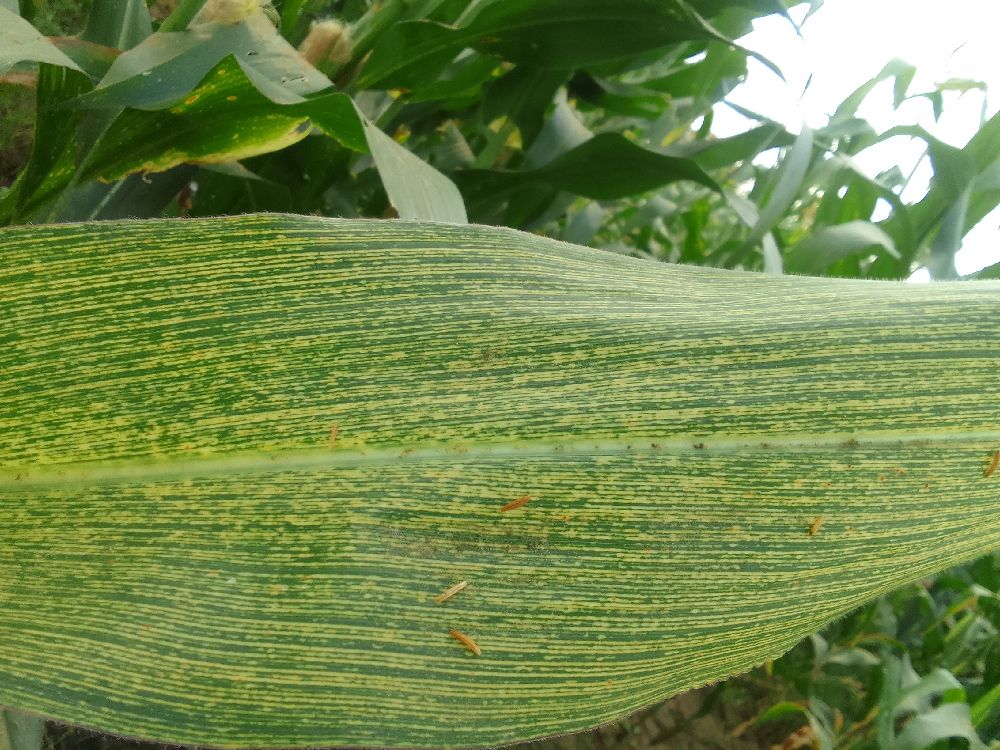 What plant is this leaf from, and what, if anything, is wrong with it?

maize, maize streak virus
